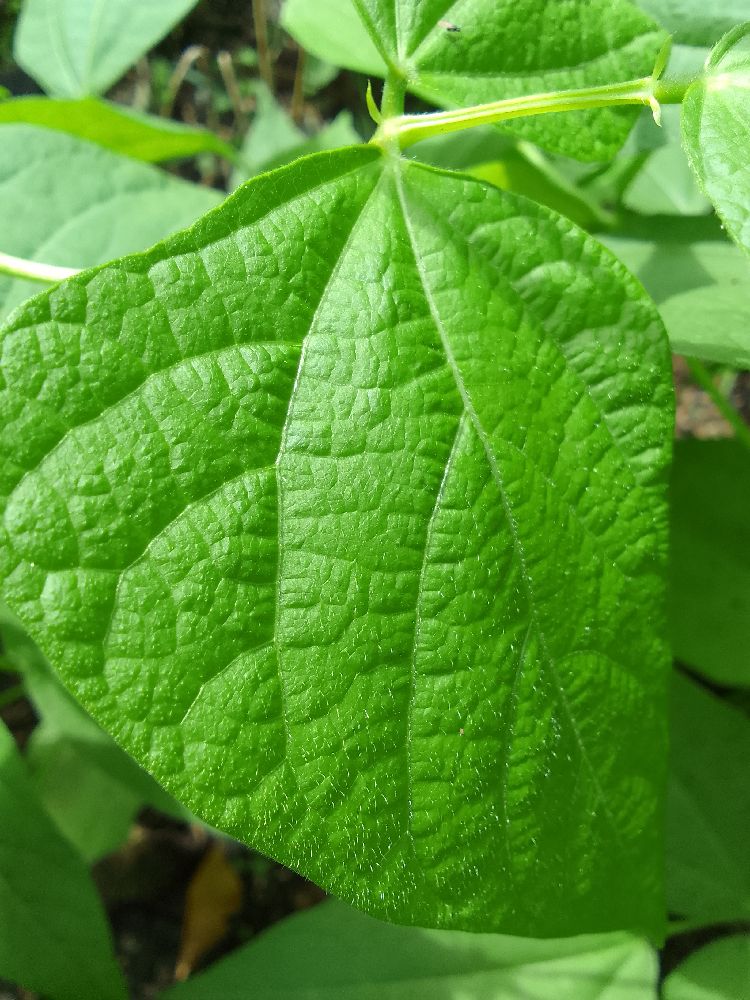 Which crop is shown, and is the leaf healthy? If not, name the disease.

common bean, healthy
